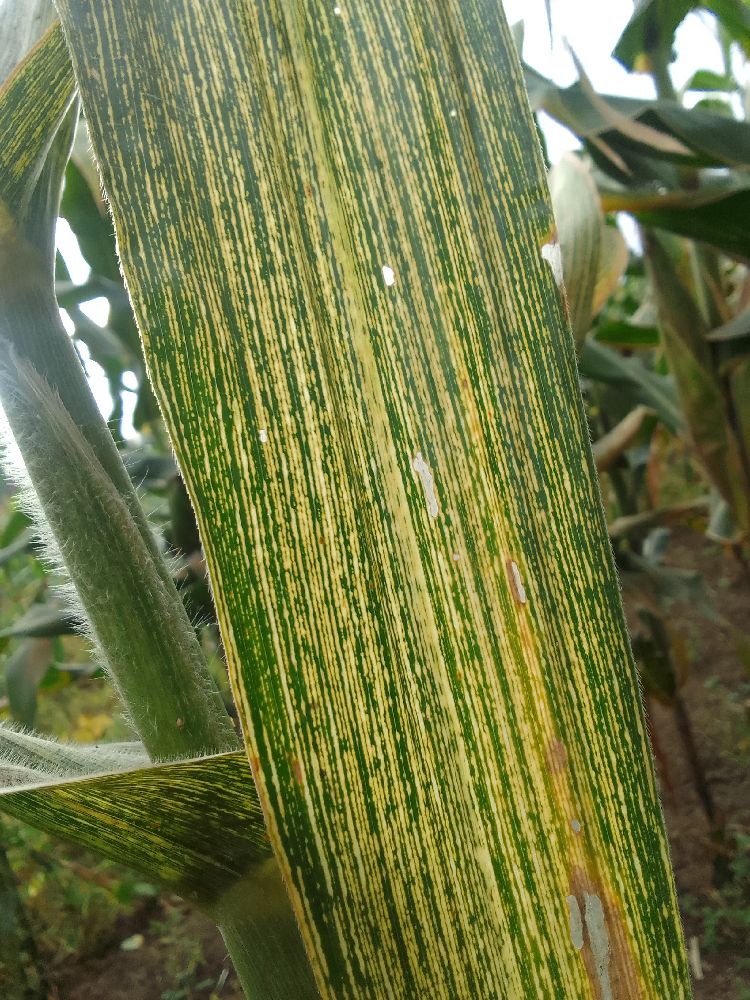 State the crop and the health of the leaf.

maize, maize streak virus
